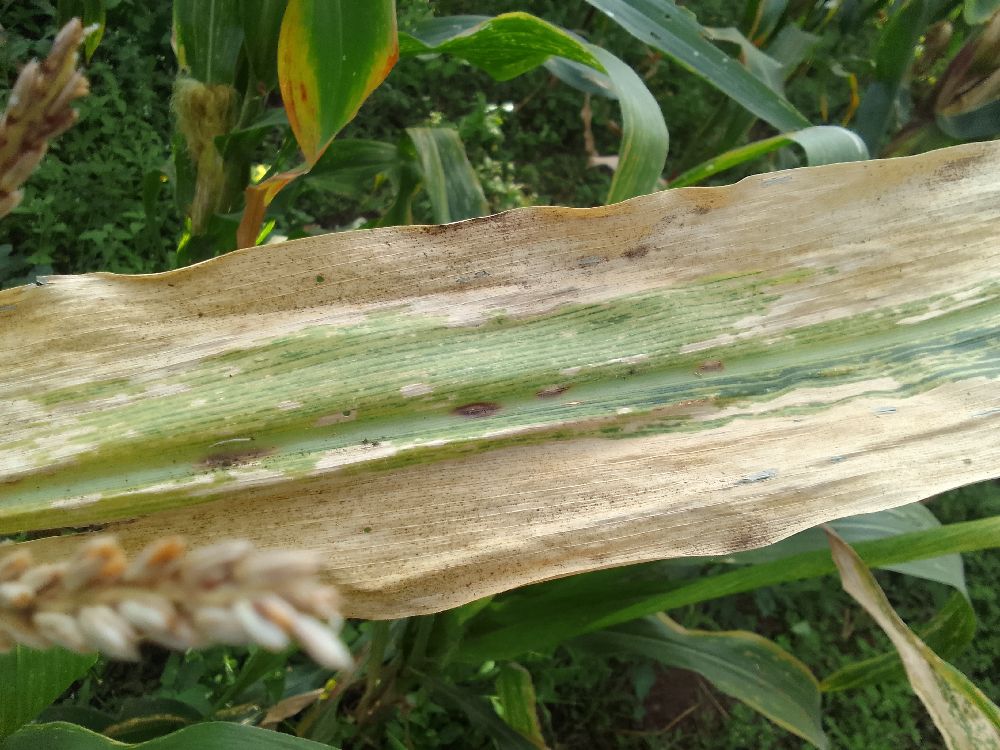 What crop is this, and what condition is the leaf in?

maize, maize lethal necrosis
